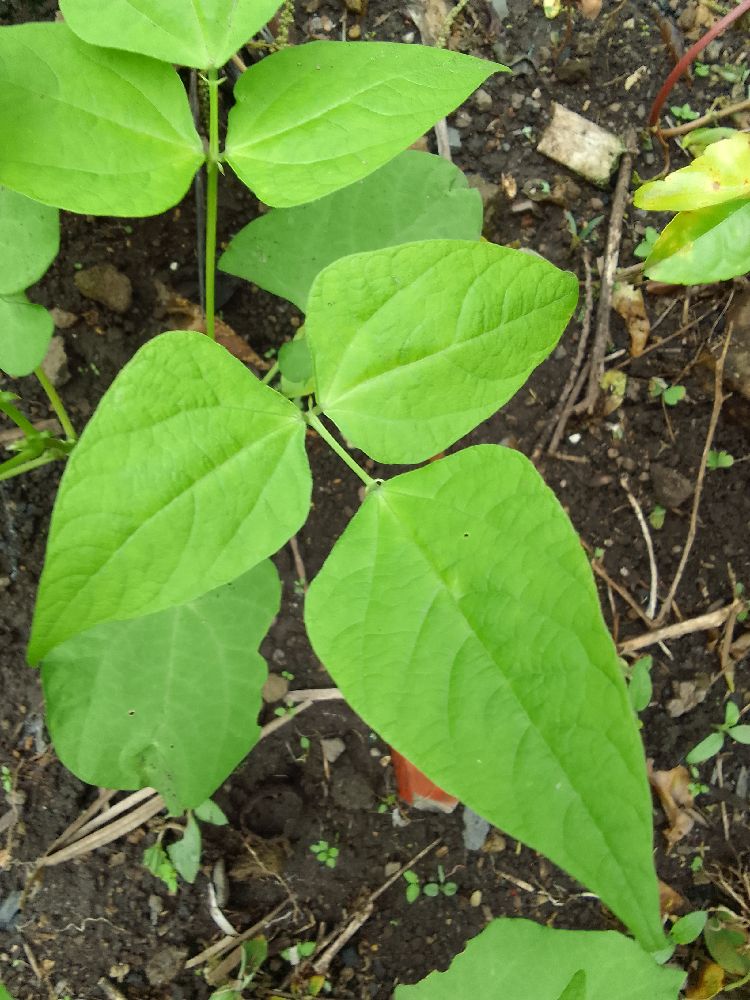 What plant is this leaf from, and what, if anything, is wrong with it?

common bean, healthy
